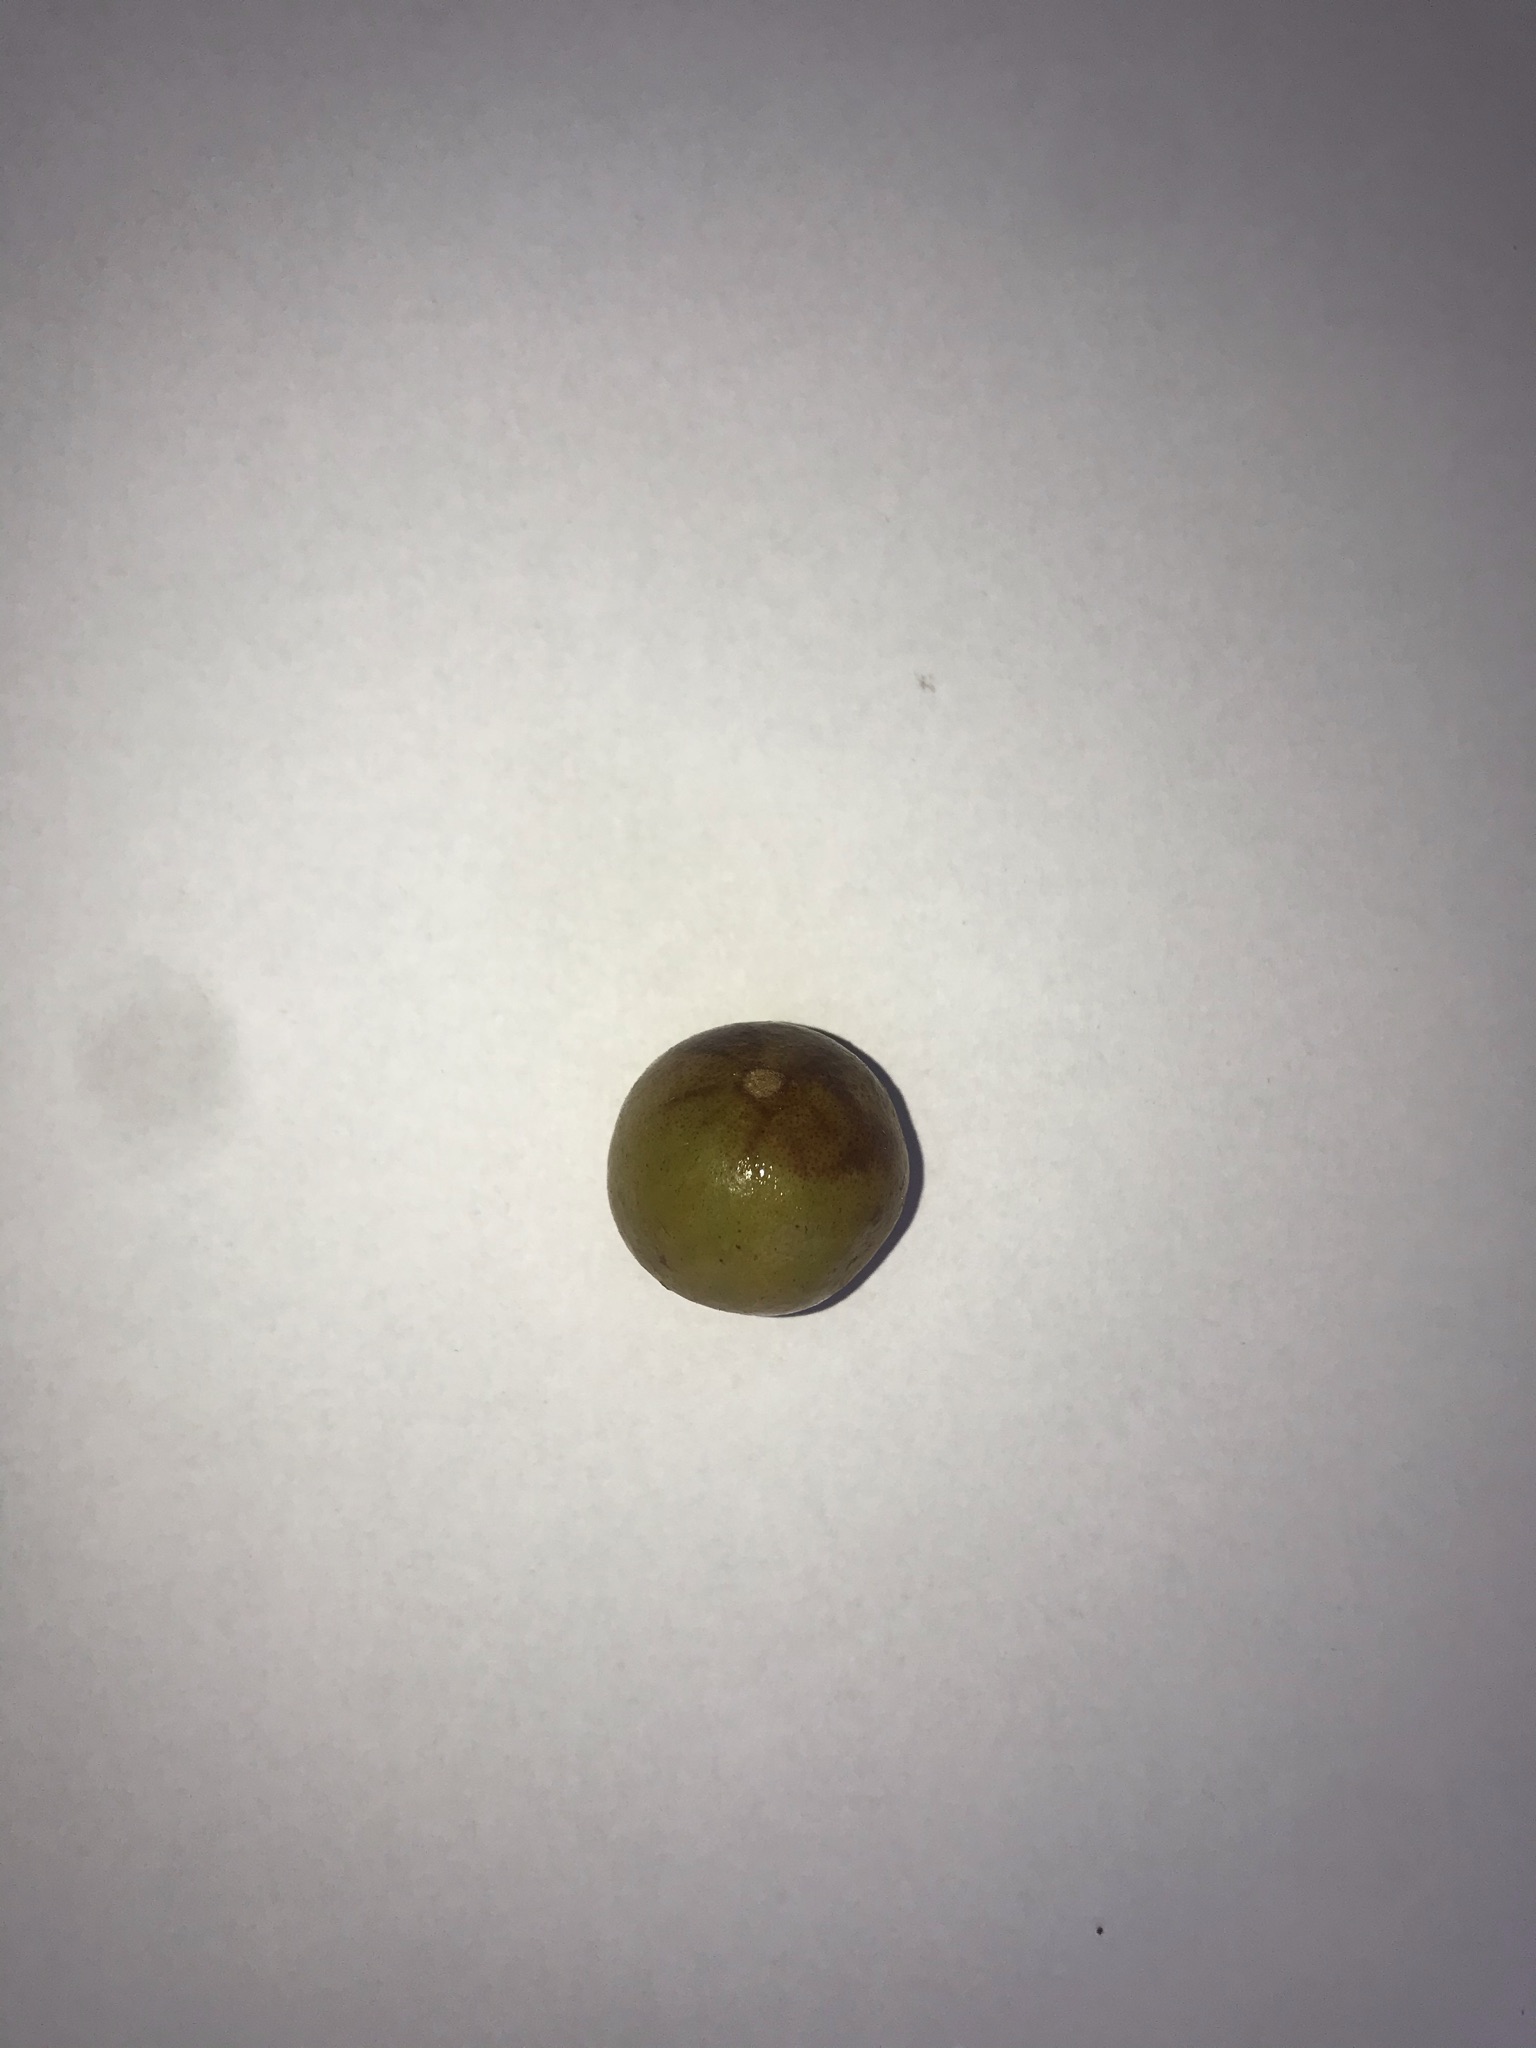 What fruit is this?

gabiroba
